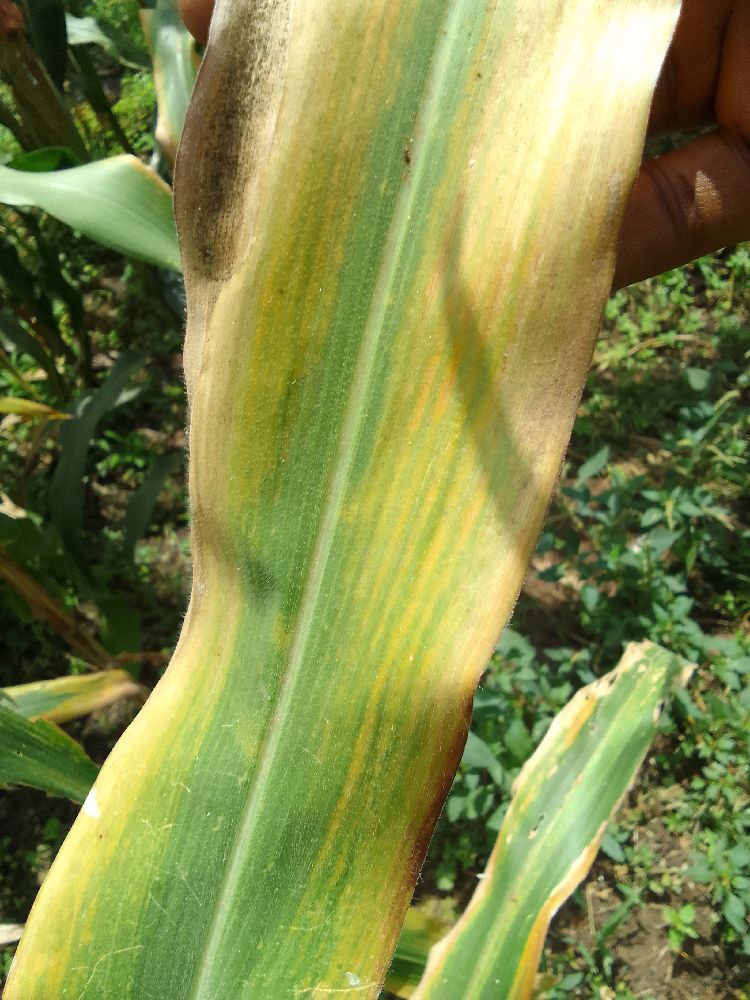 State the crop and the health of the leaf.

maize, maize lethal necrosis
